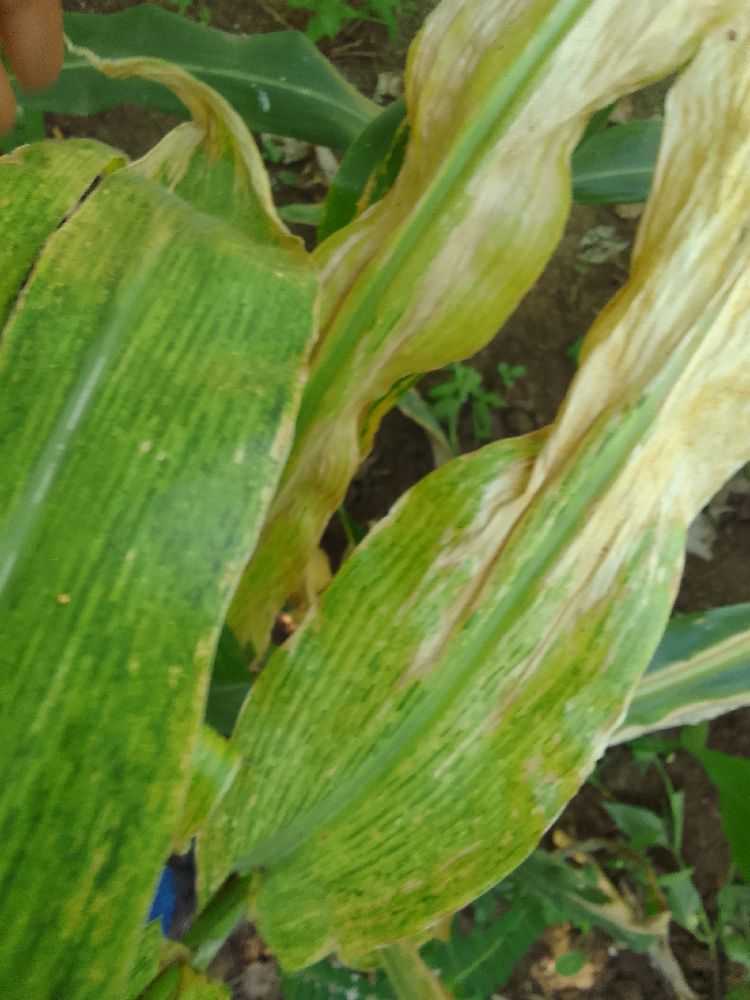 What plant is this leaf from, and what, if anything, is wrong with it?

maize, maize lethal necrosis
